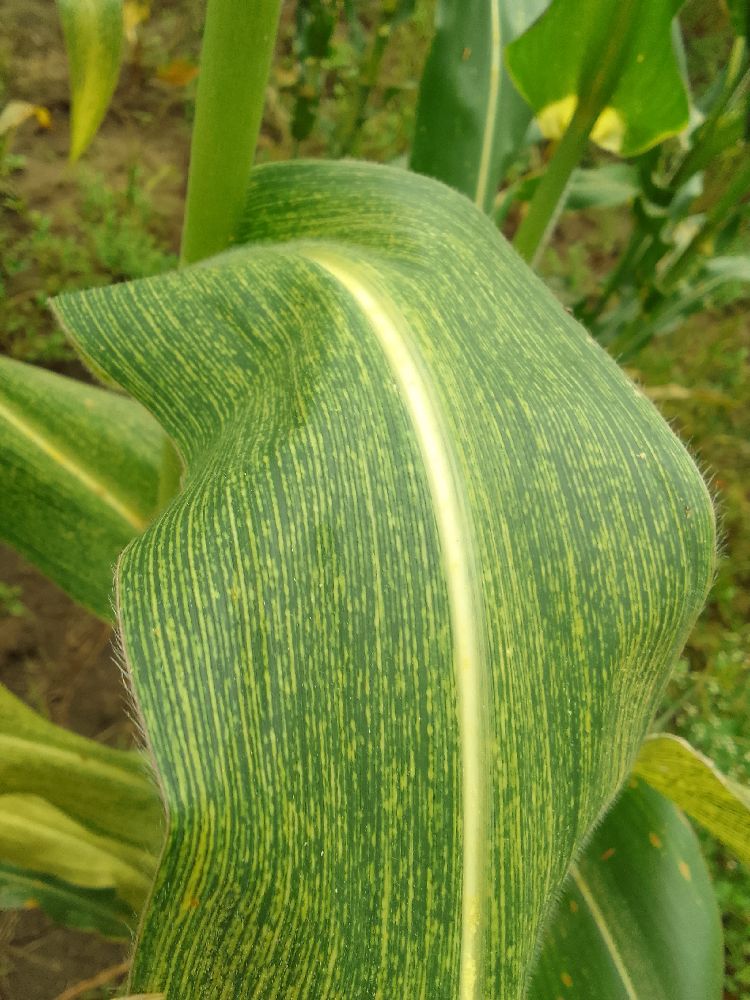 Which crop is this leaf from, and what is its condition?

maize, maize streak virus
